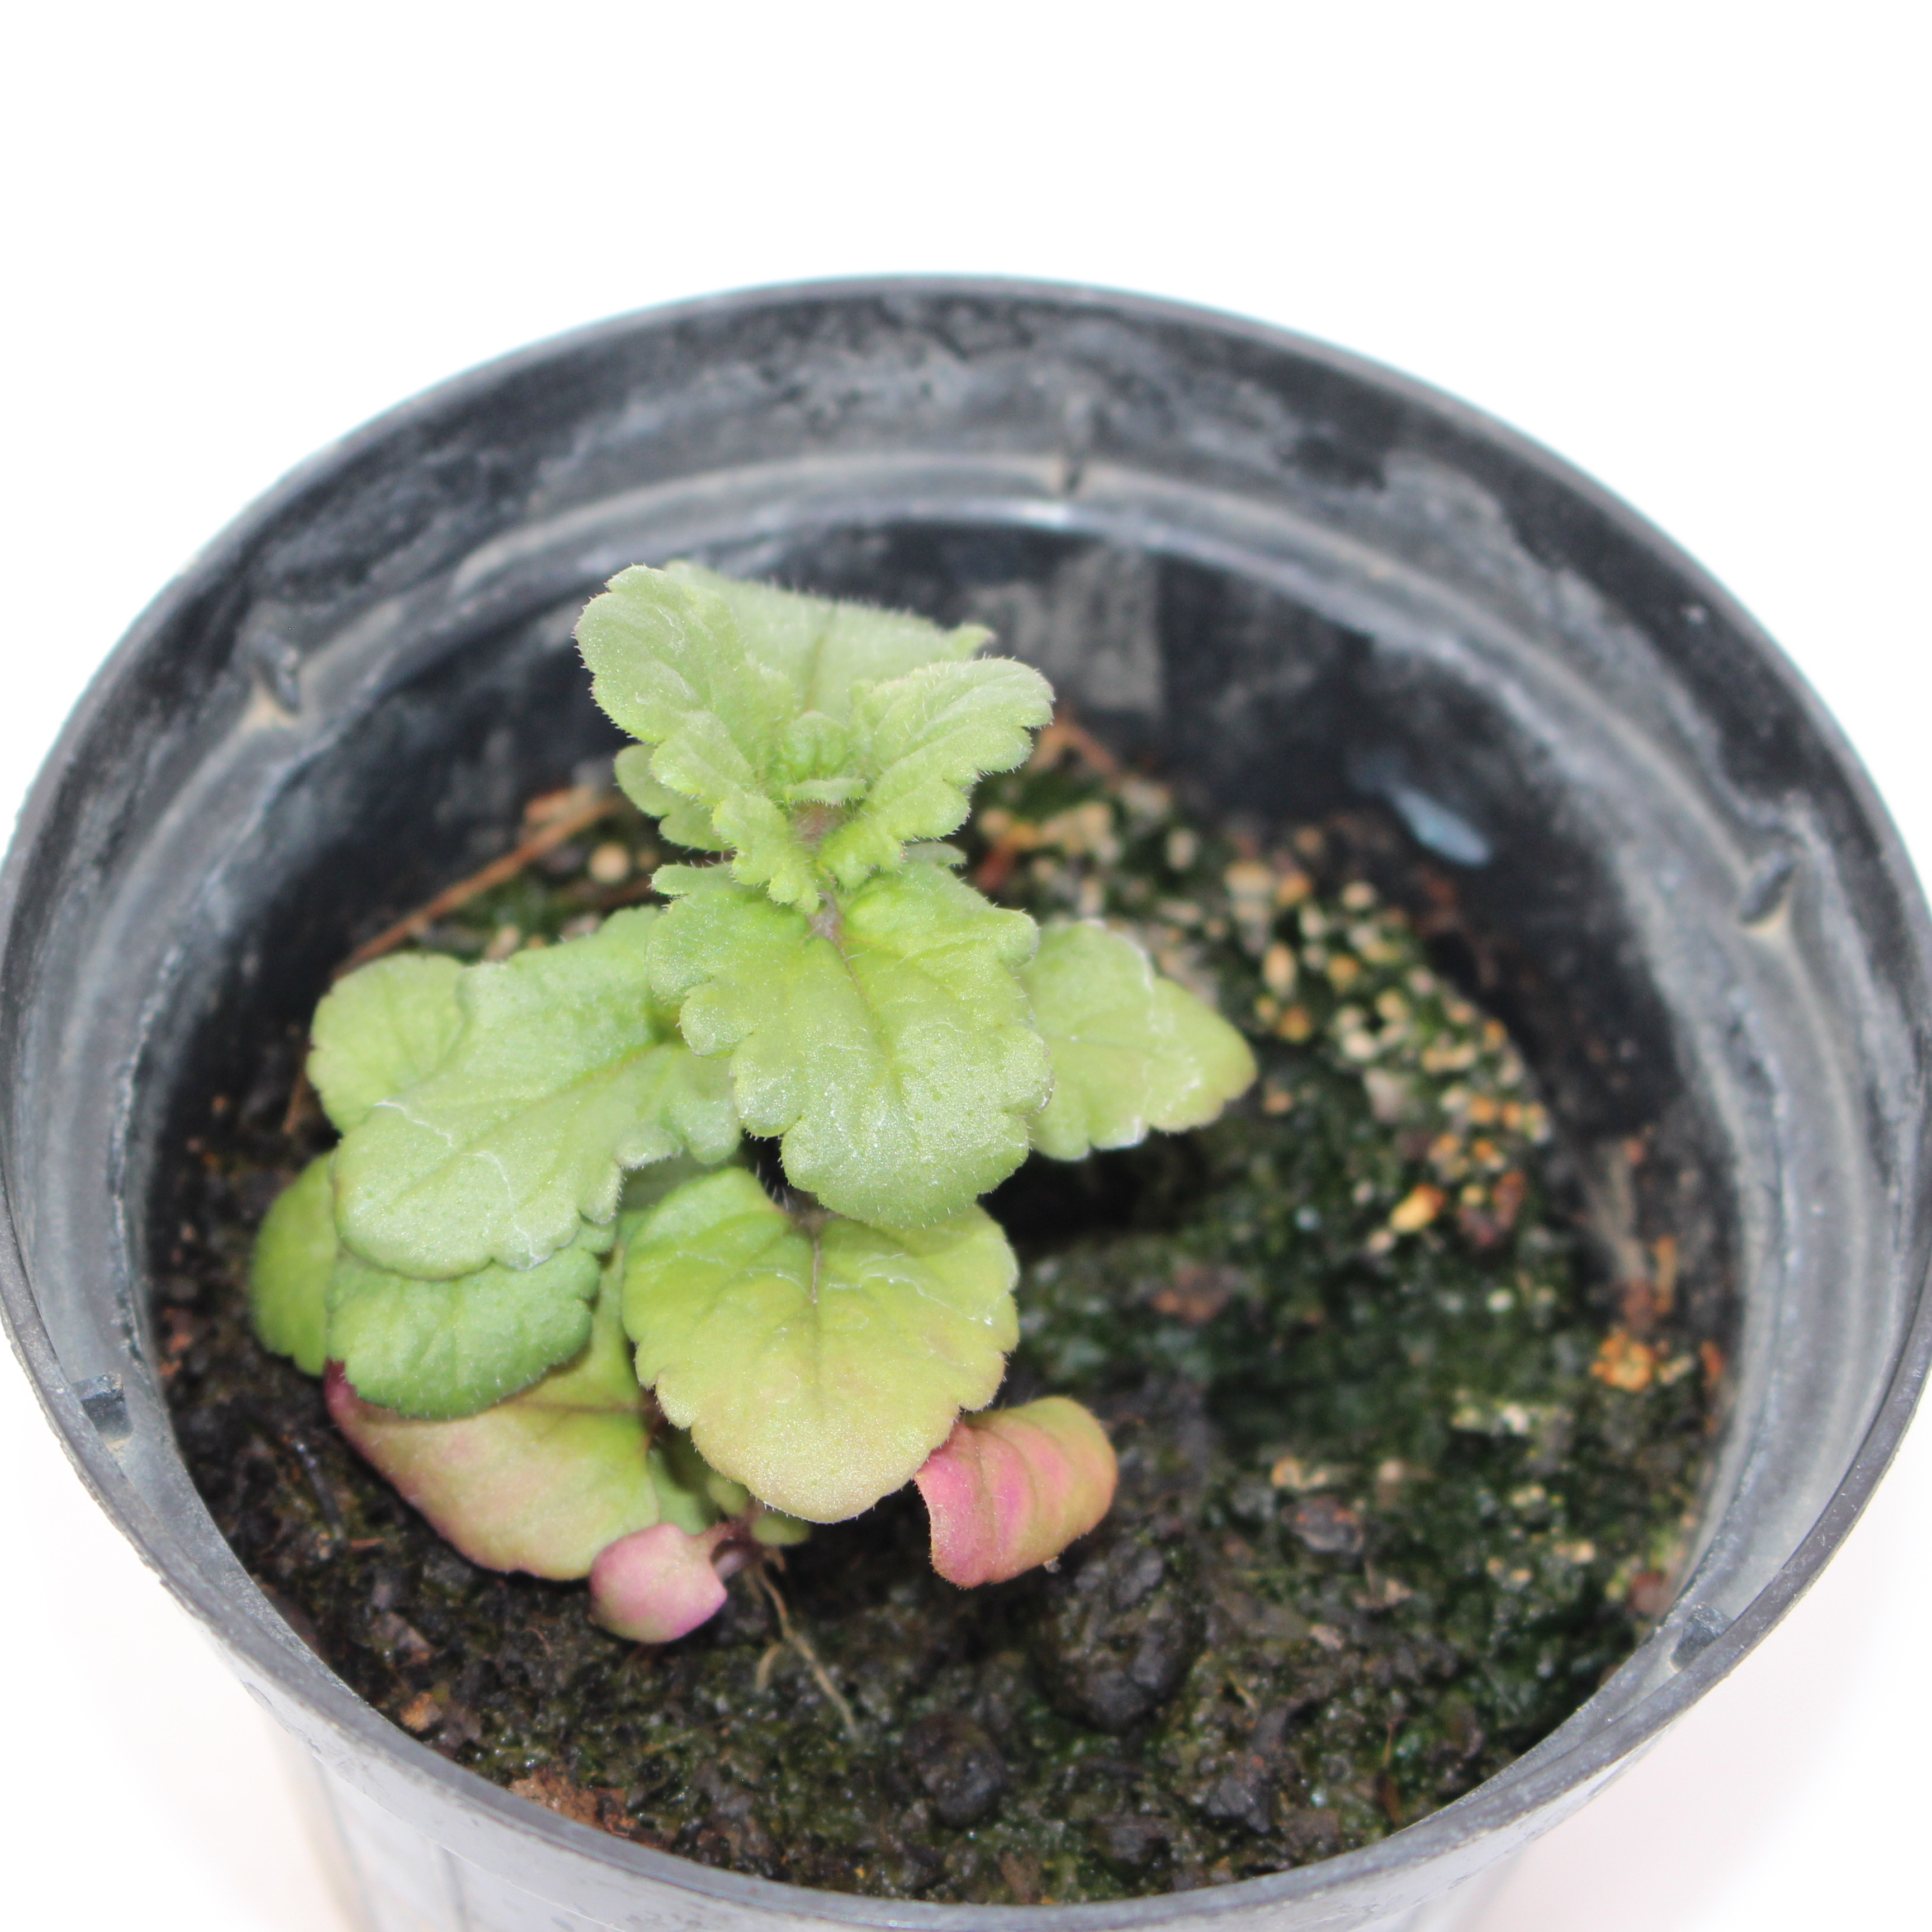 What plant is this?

Veronica persica
